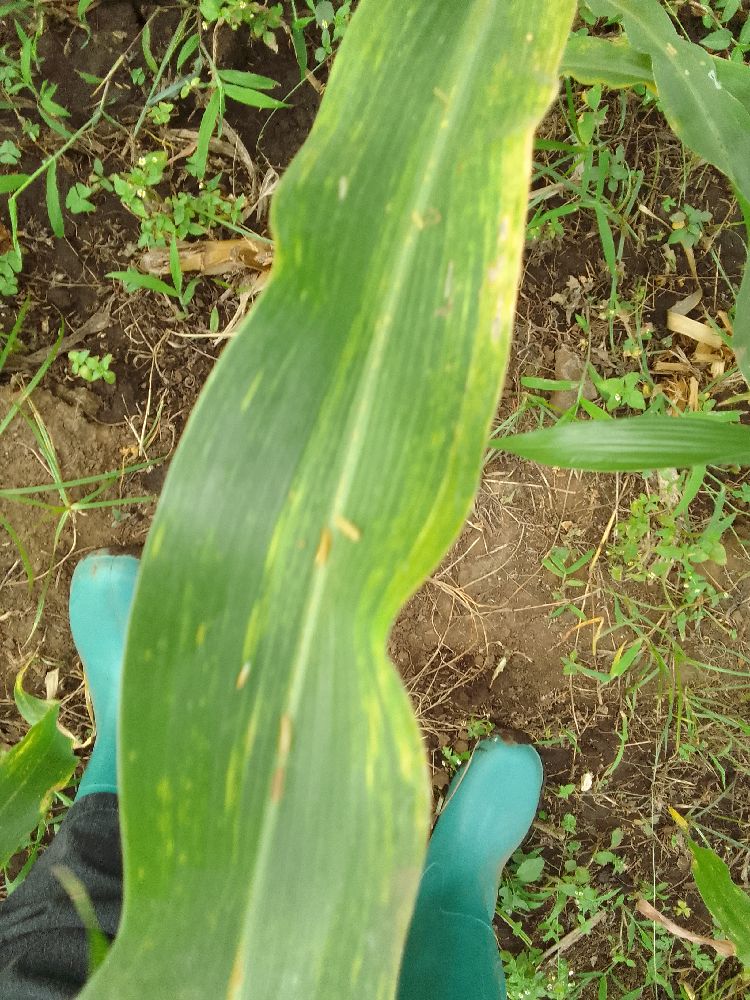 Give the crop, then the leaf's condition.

maize, maize lethal necrosis
